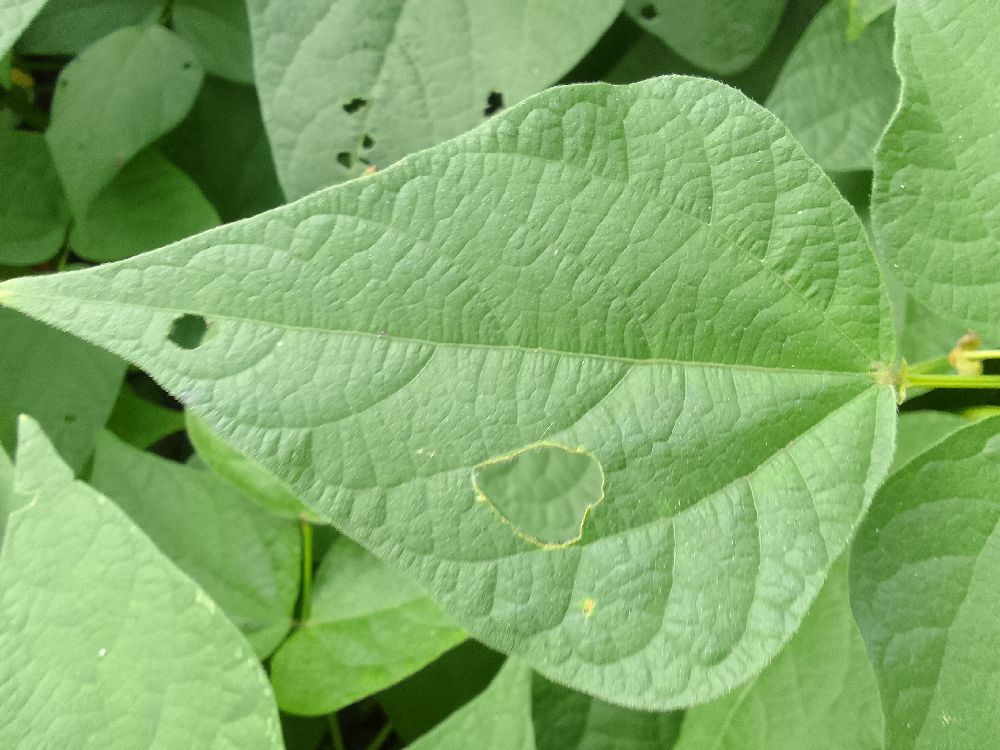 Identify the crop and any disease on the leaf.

common bean, healthy
